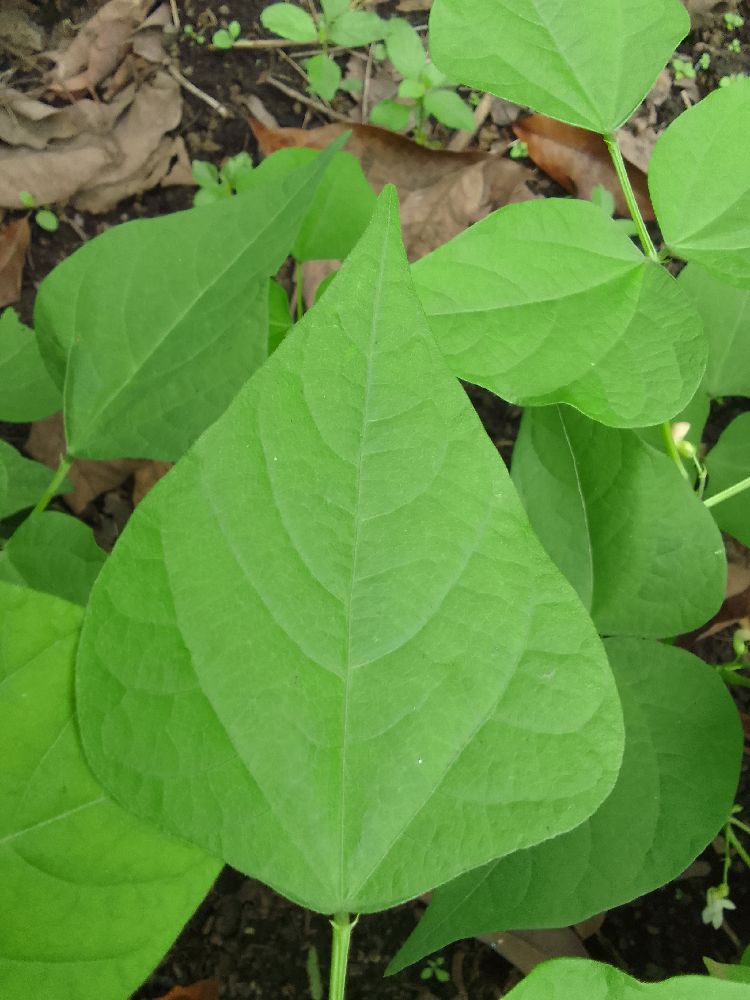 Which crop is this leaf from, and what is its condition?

common bean, healthy
